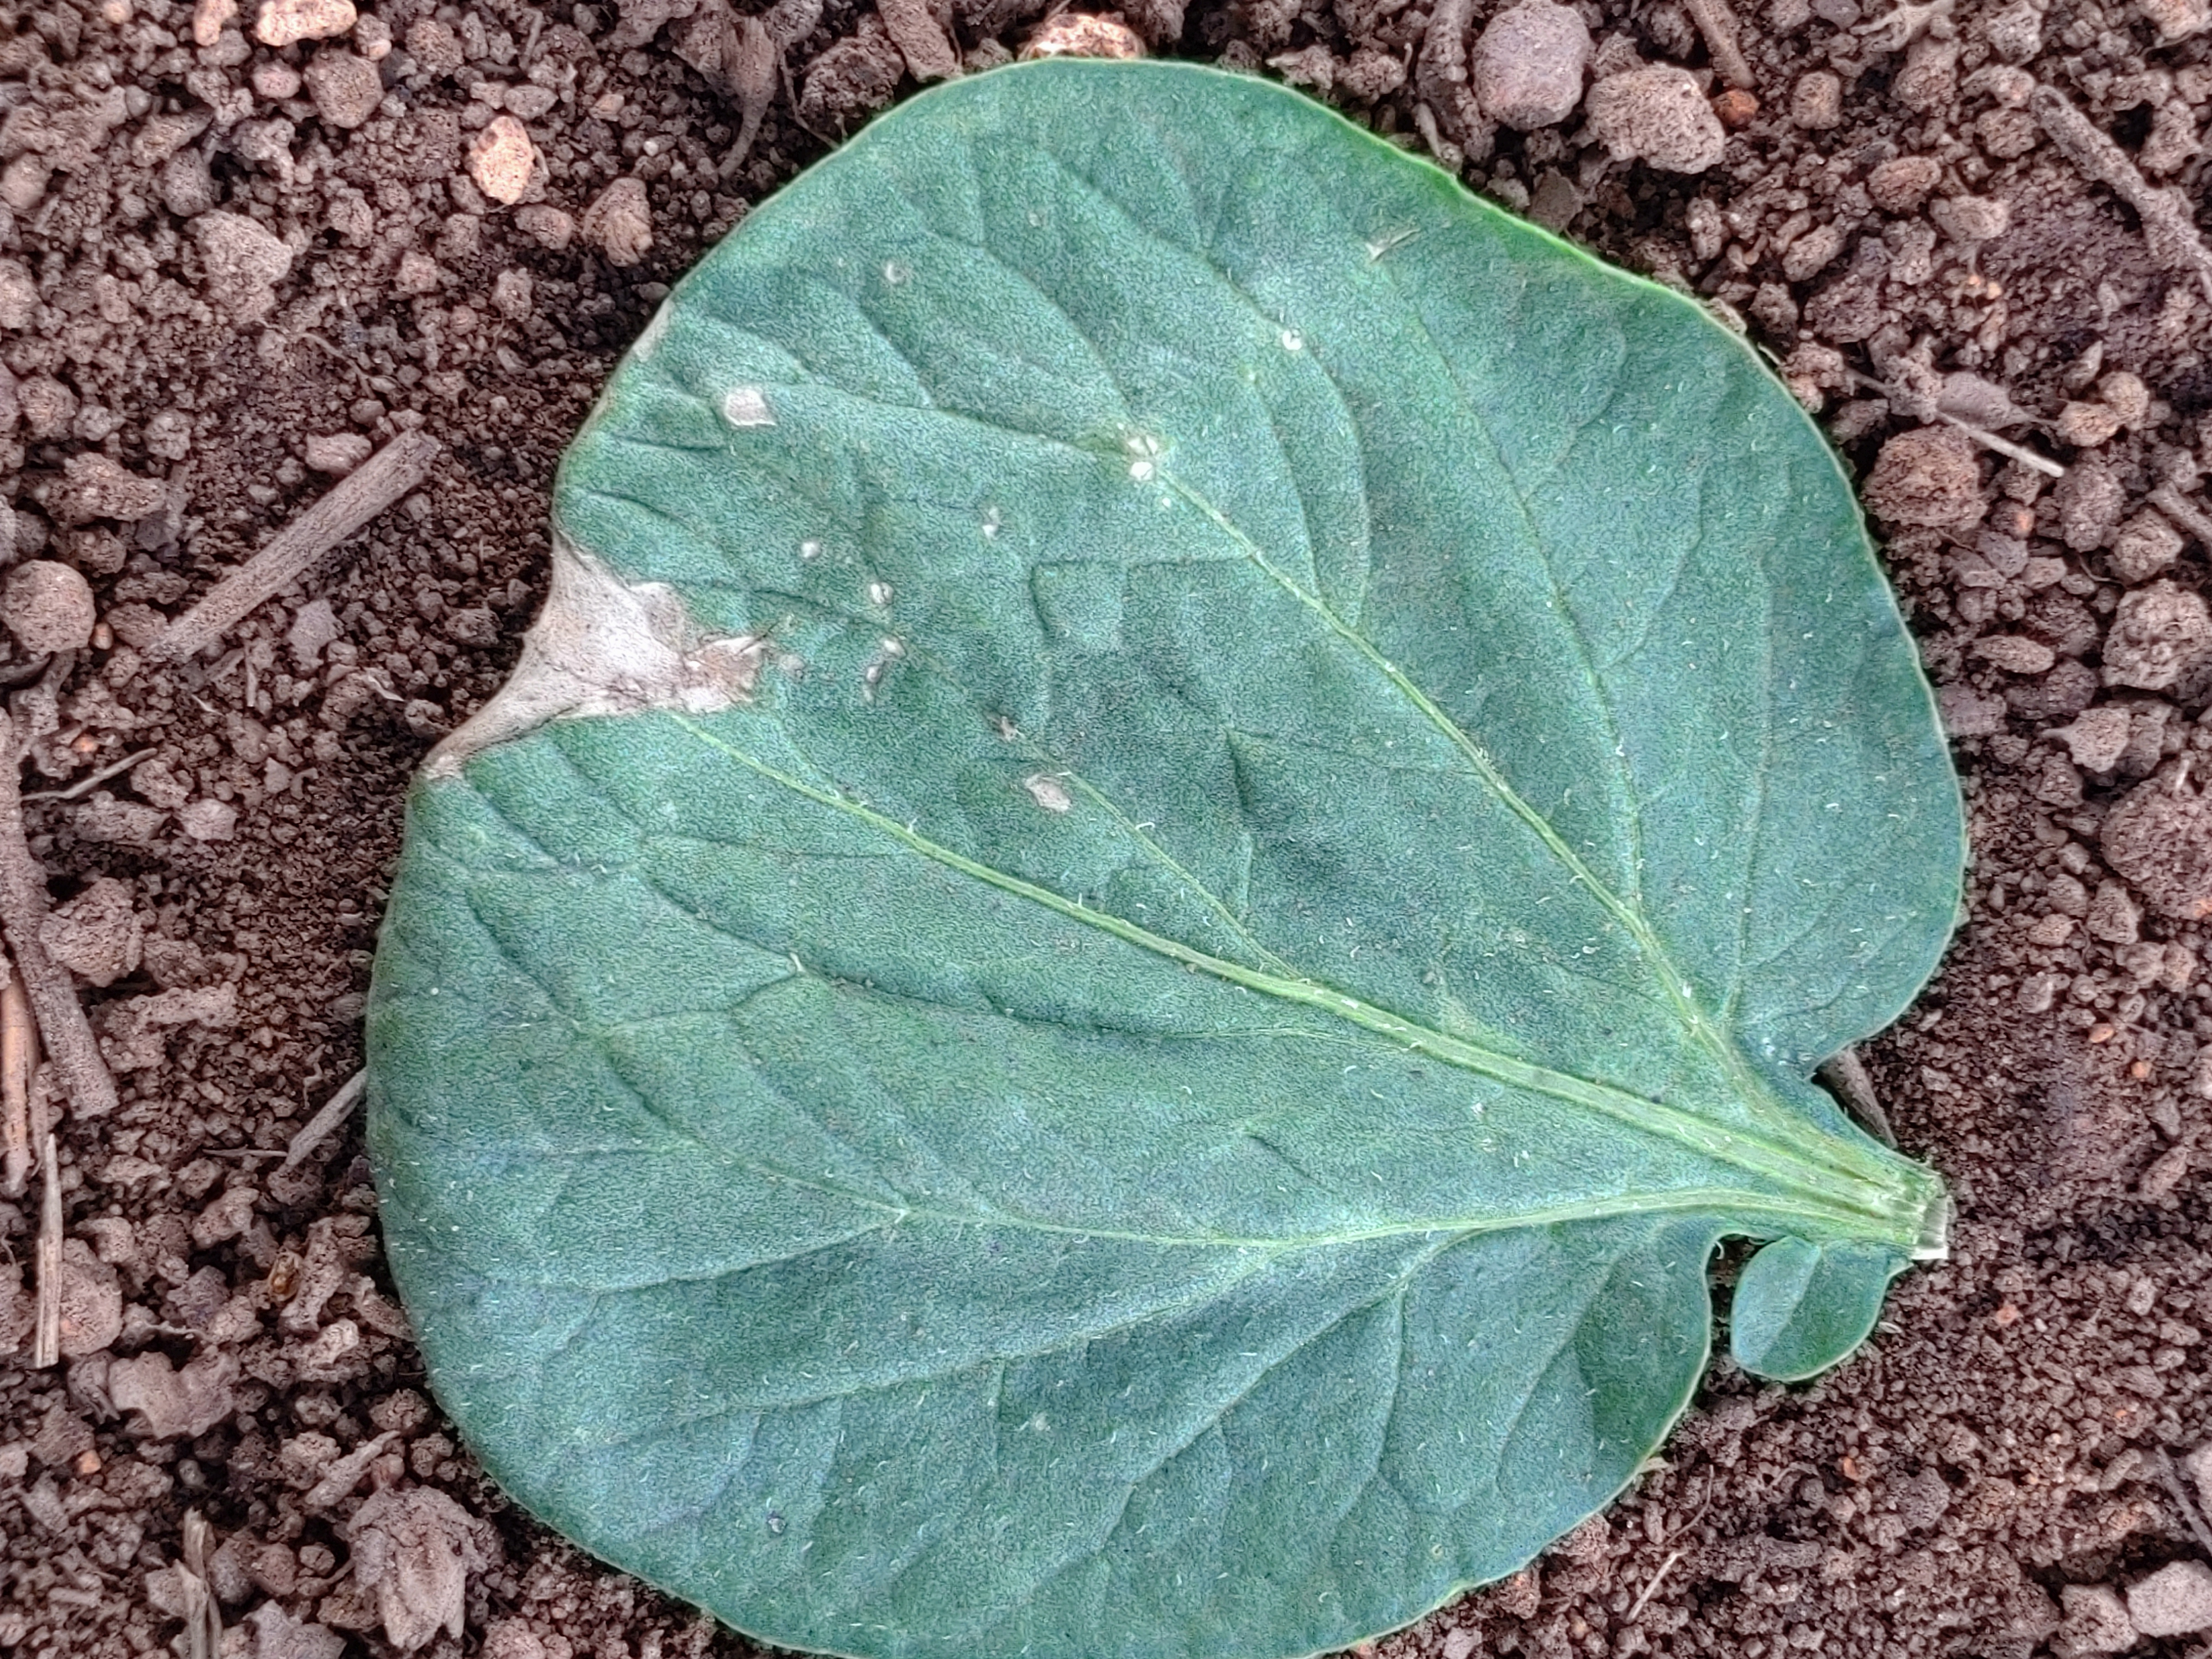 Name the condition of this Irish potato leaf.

early blight
